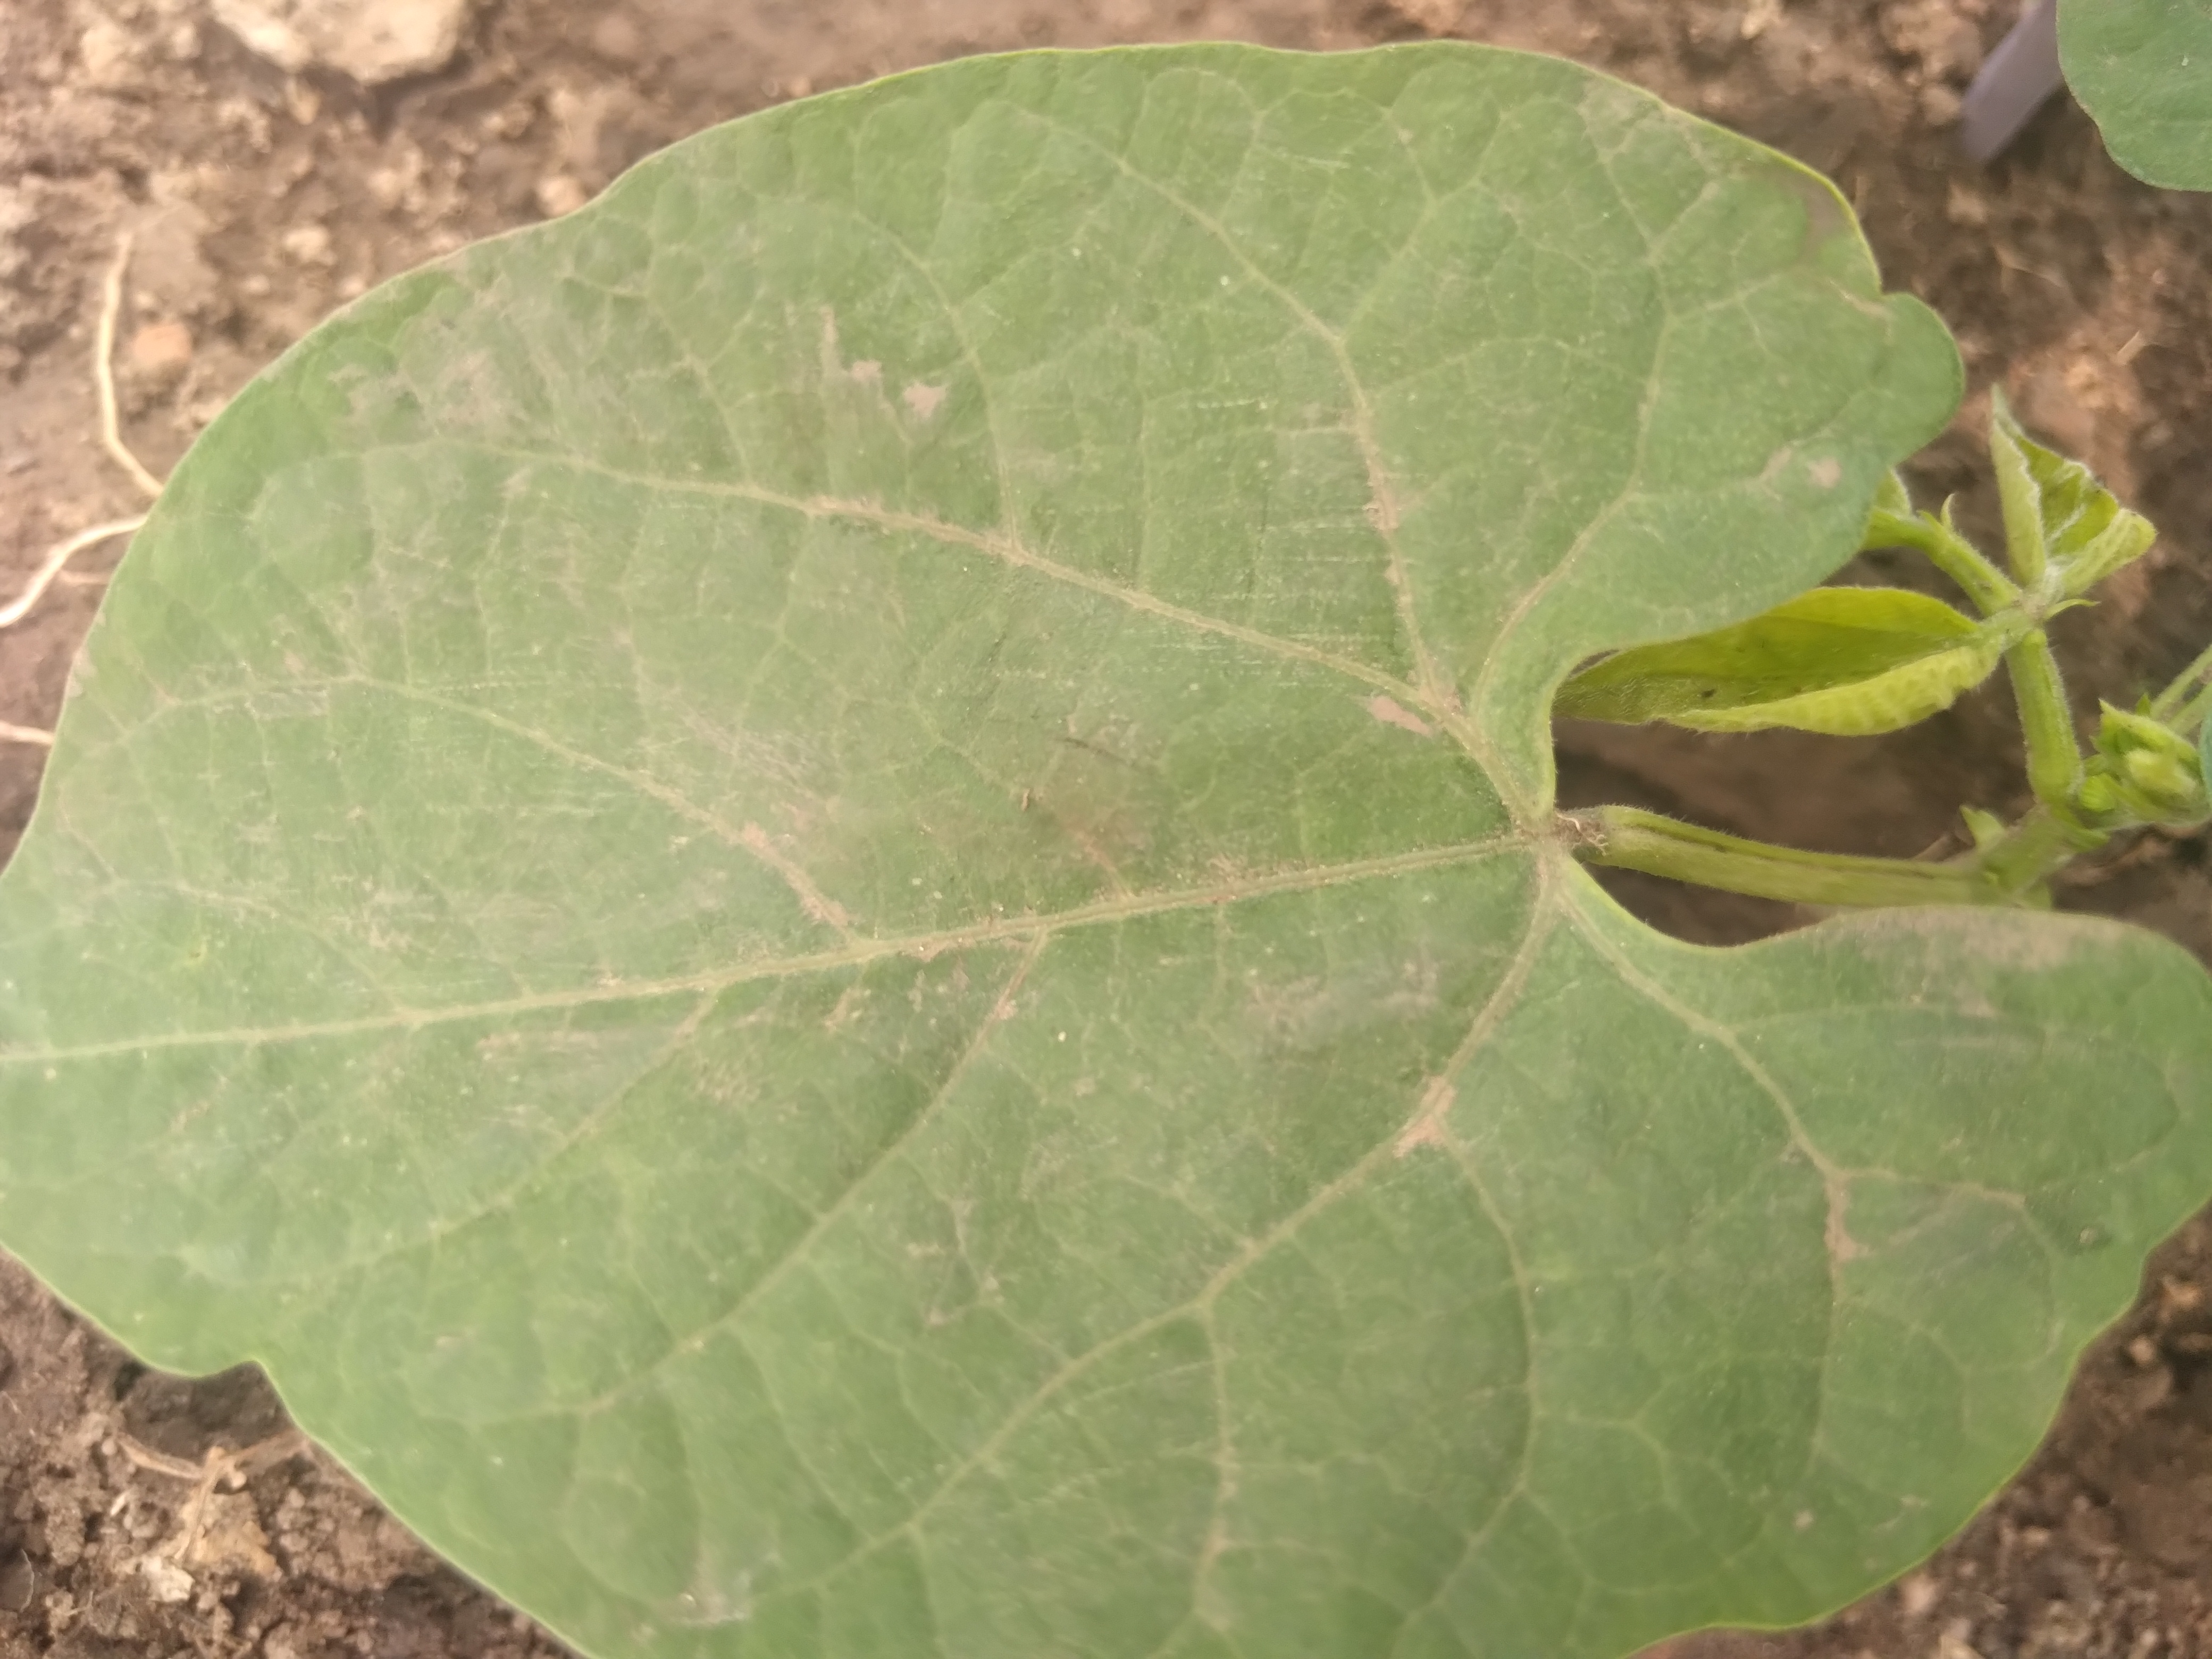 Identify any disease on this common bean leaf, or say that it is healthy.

healthy
